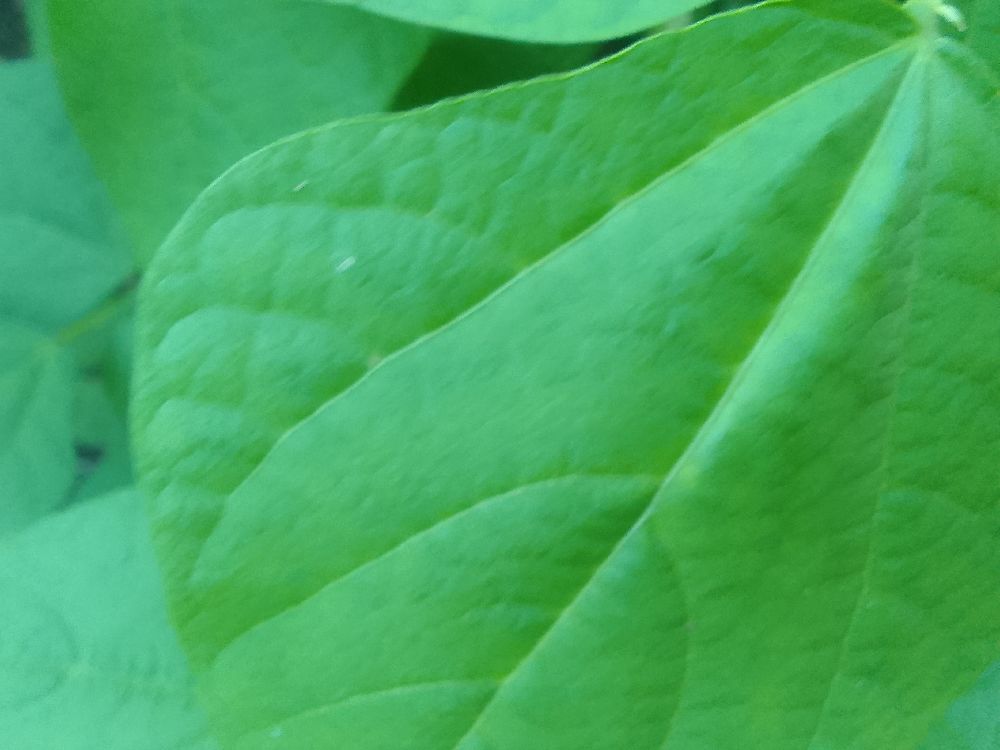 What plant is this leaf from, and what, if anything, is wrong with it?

common bean, healthy
